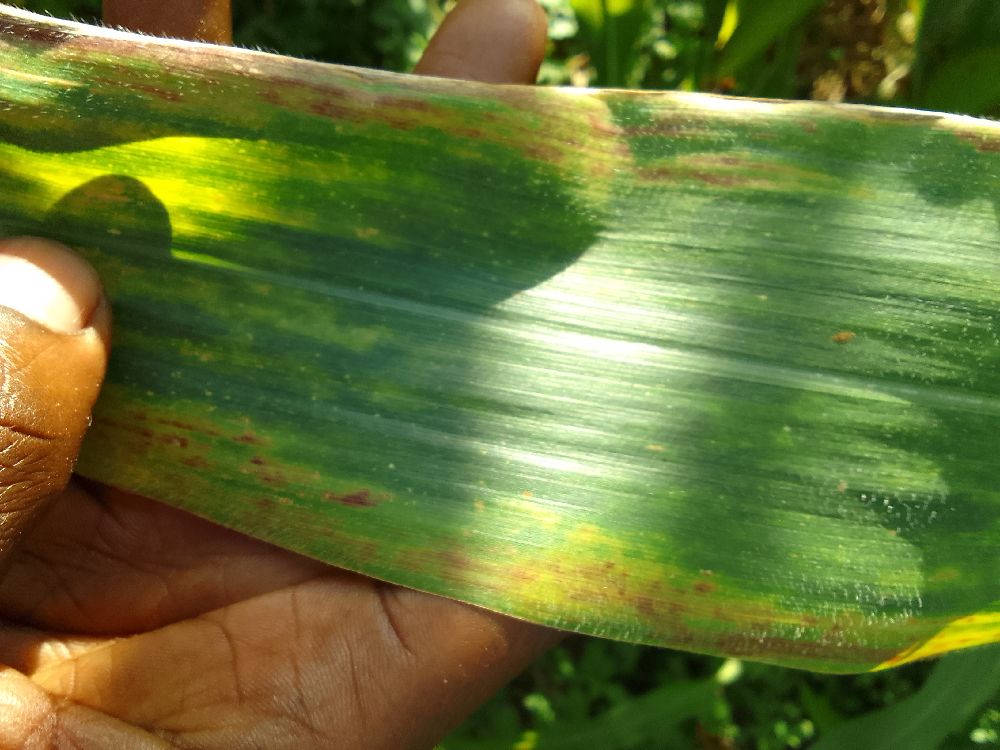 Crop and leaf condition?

maize, maize lethal necrosis
